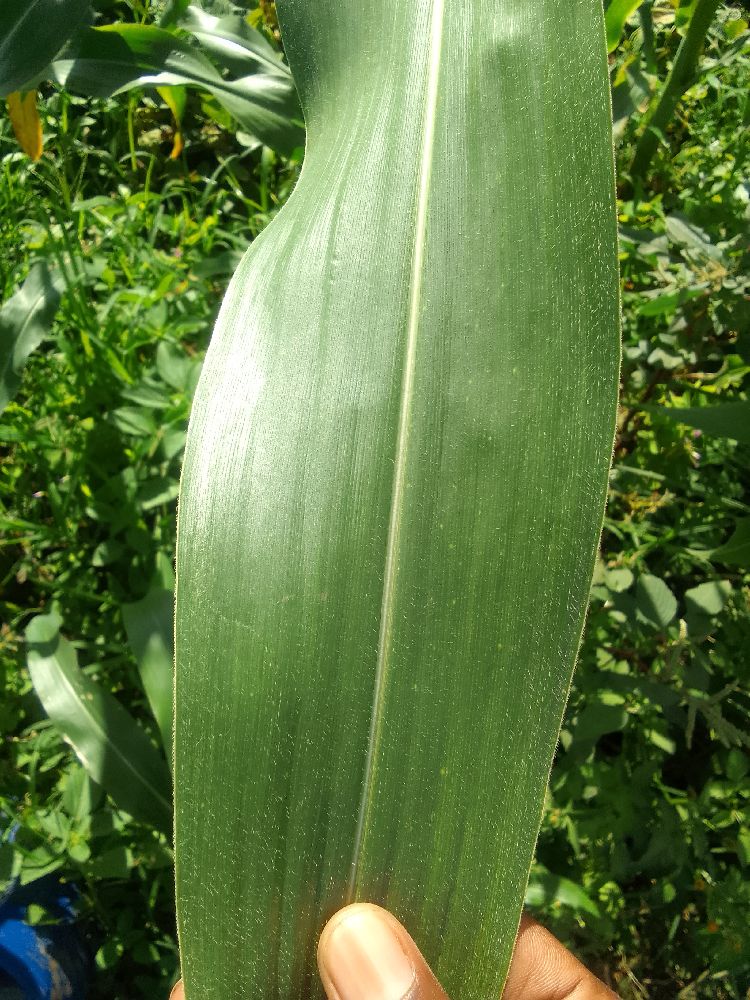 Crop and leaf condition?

maize, healthy
